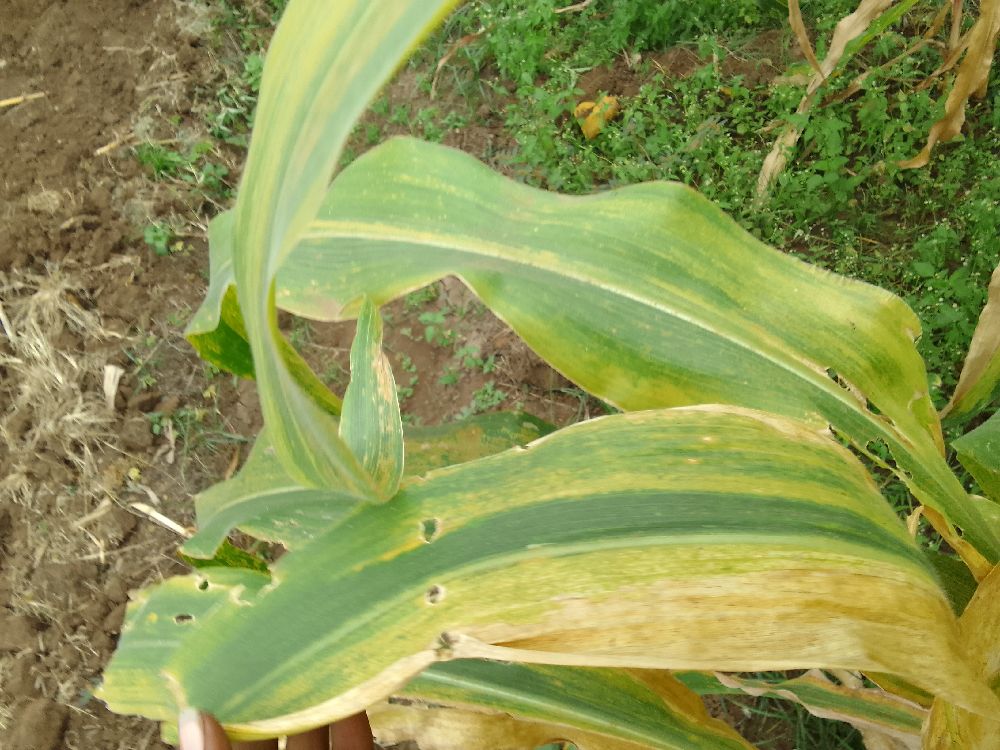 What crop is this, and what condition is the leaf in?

maize, maize lethal necrosis
